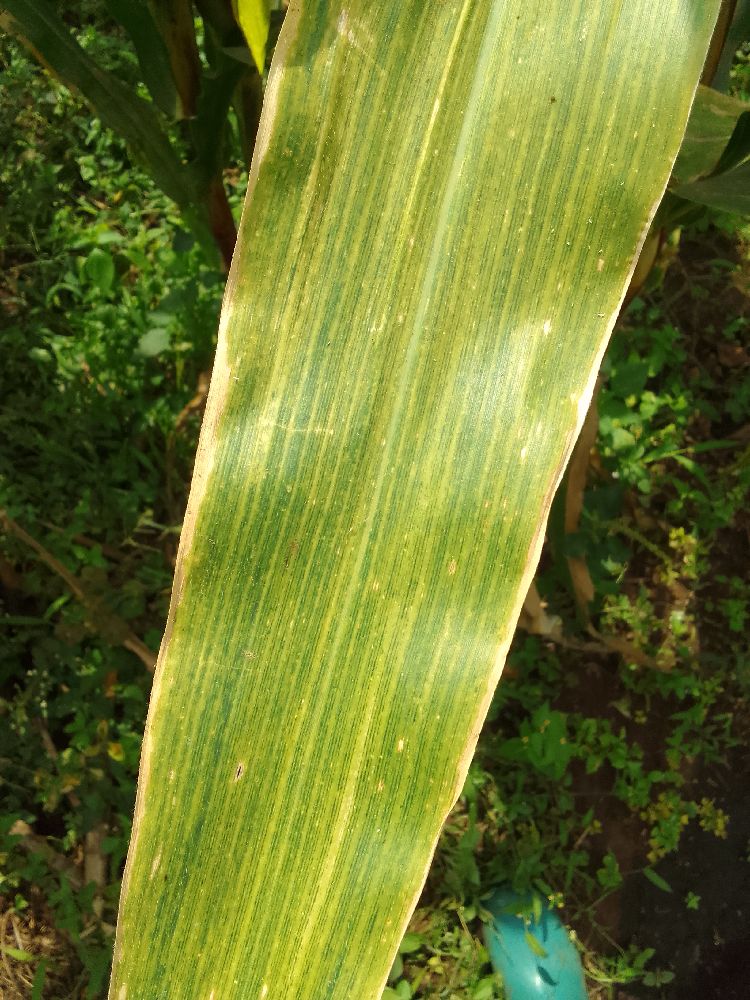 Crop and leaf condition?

maize, maize lethal necrosis
